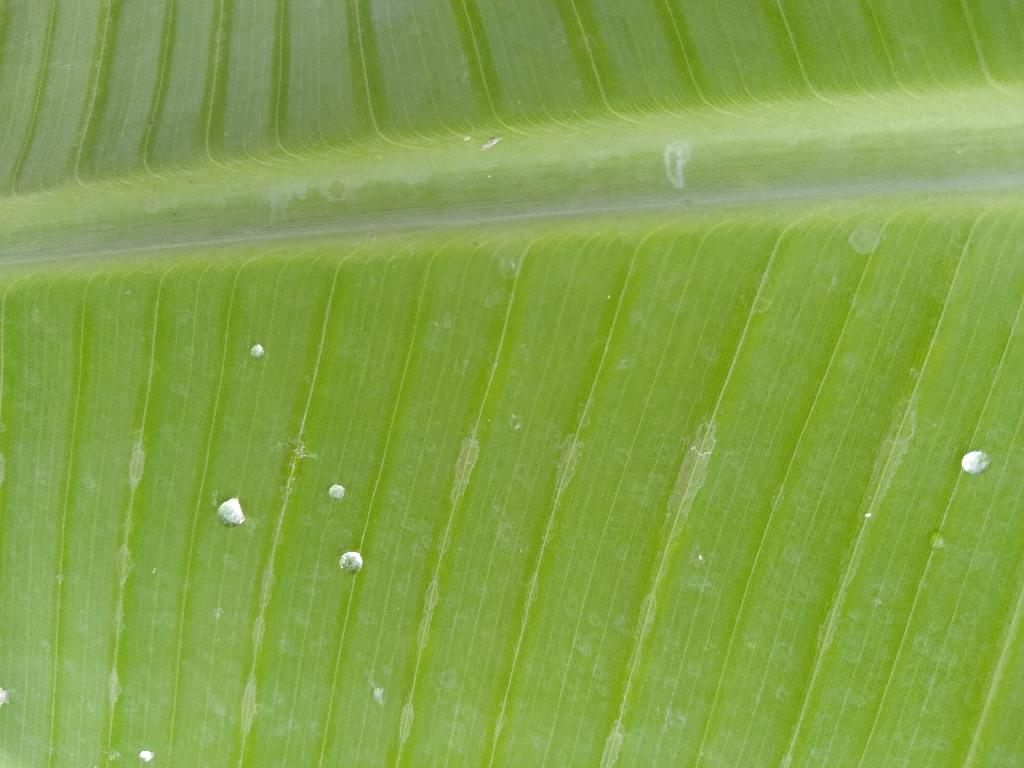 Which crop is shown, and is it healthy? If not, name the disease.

banana, healthy
